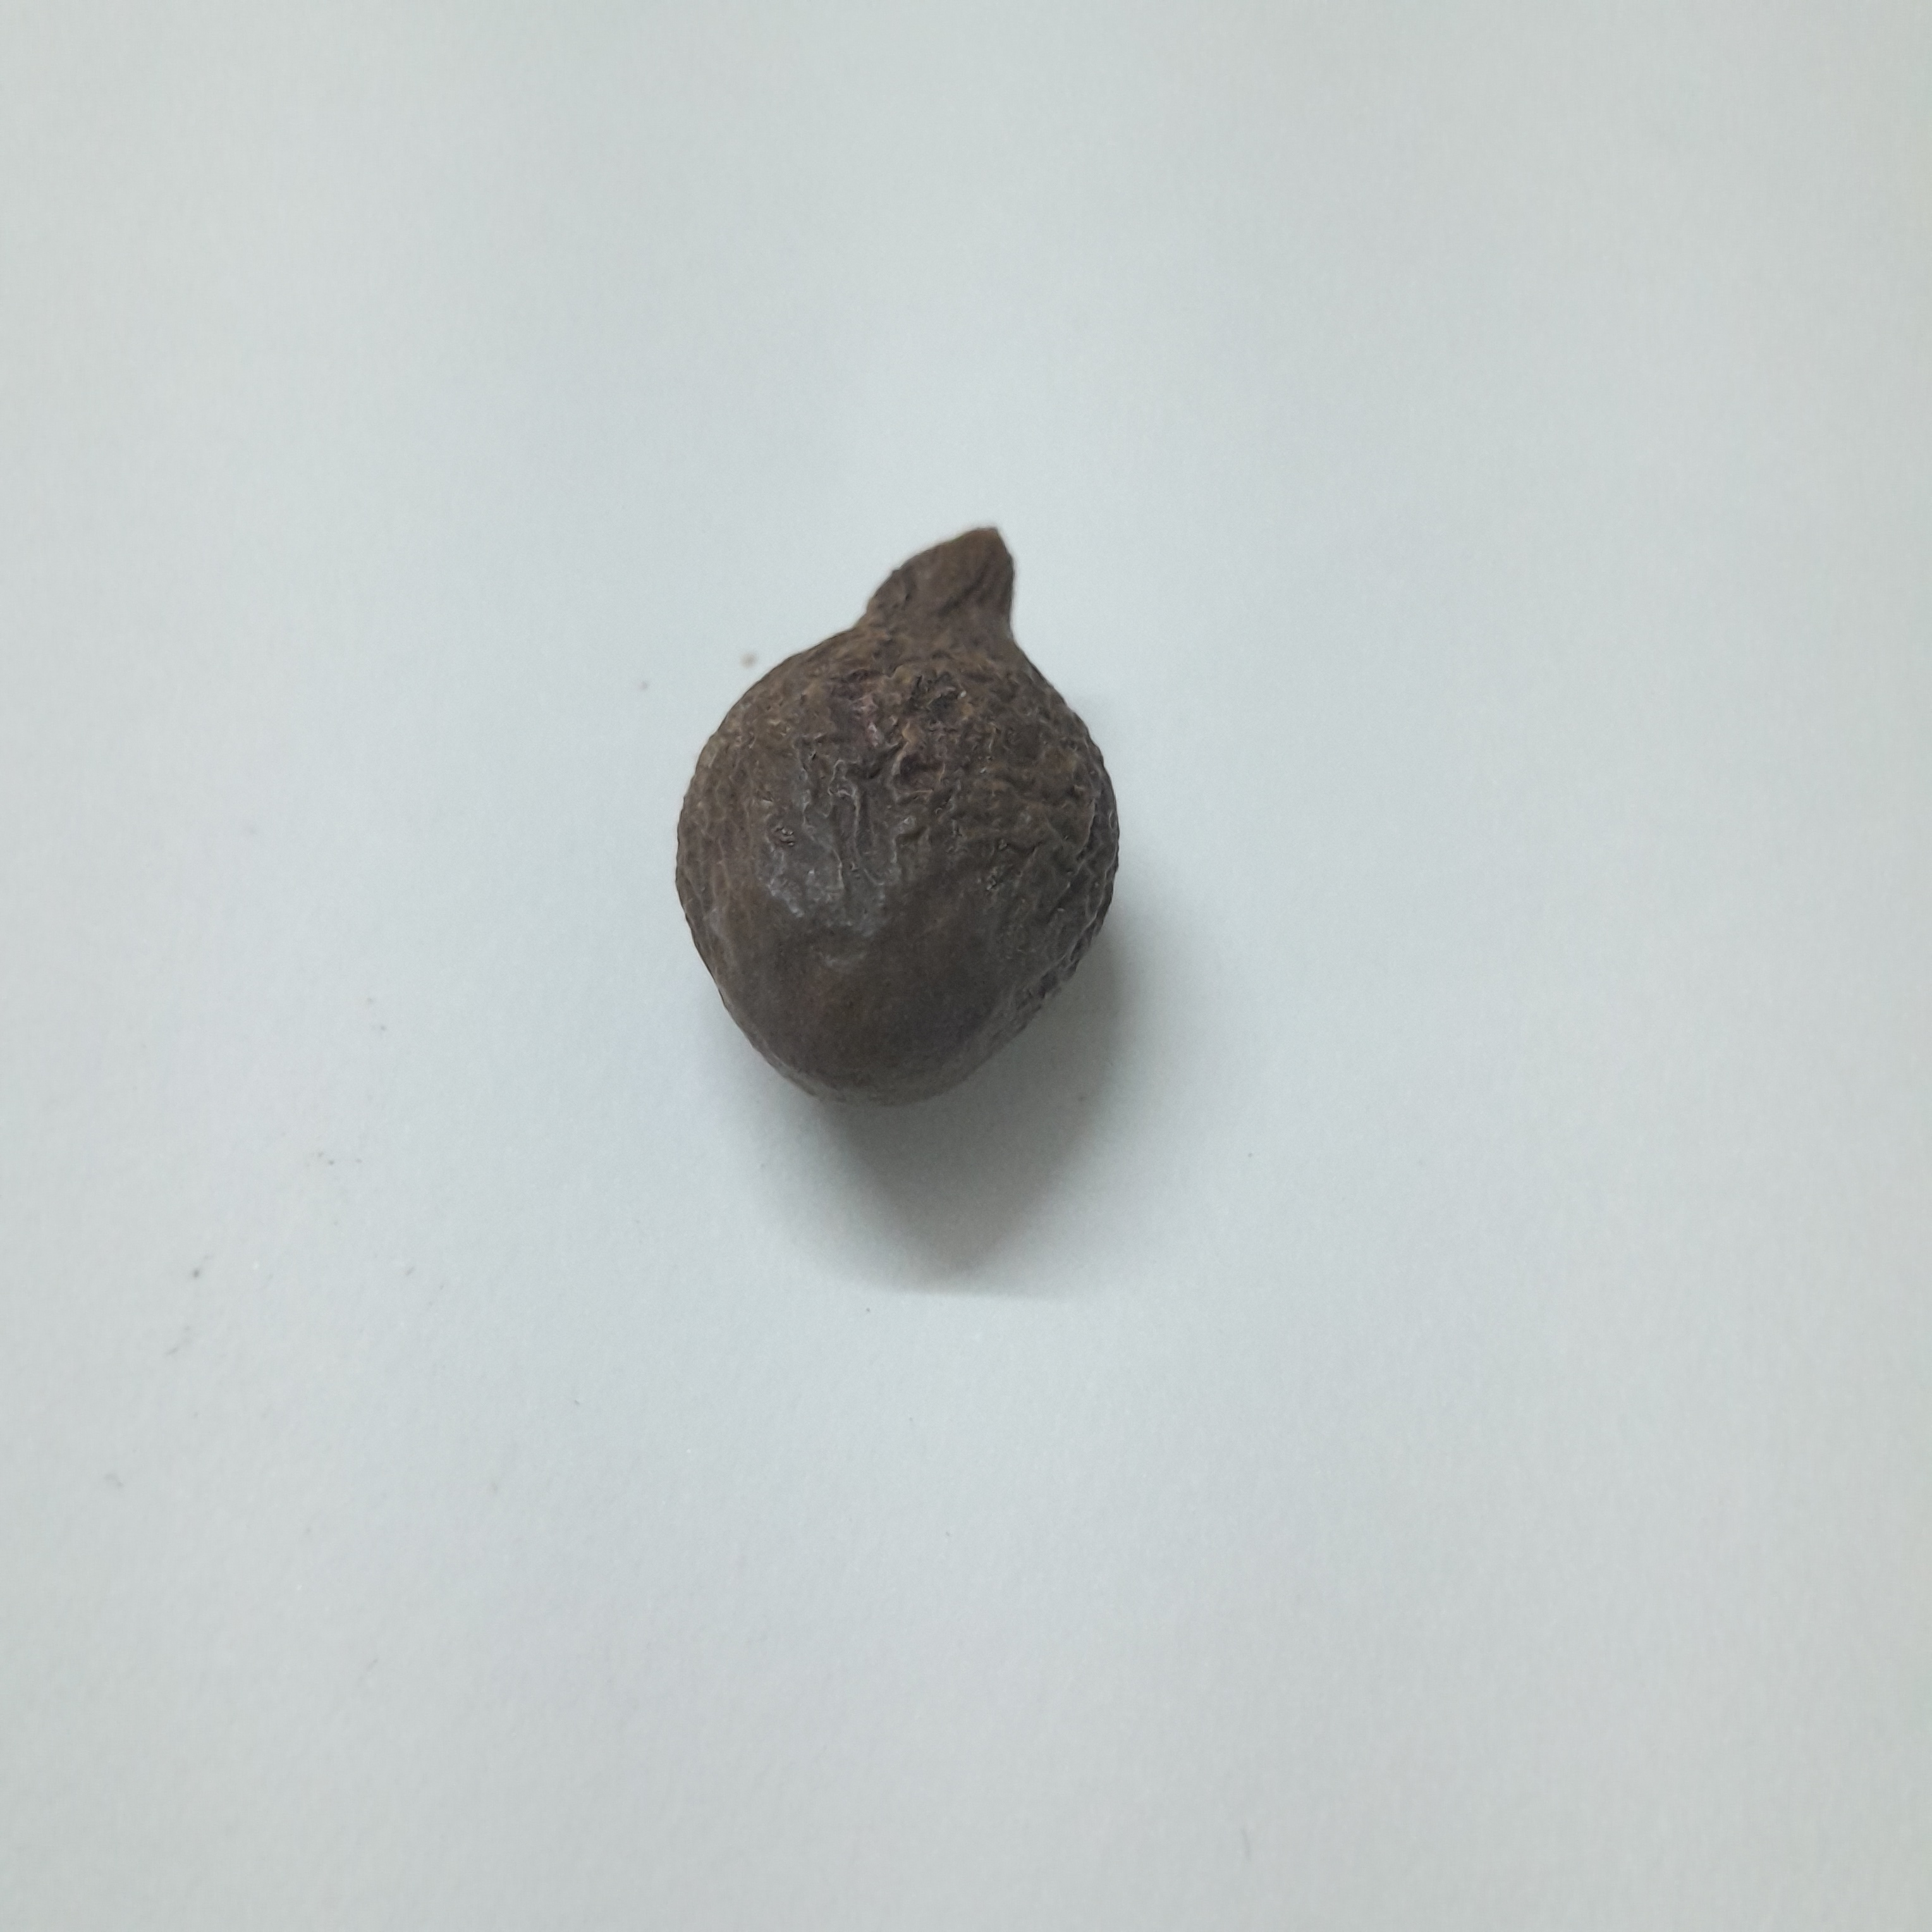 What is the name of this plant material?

niranjanphal
